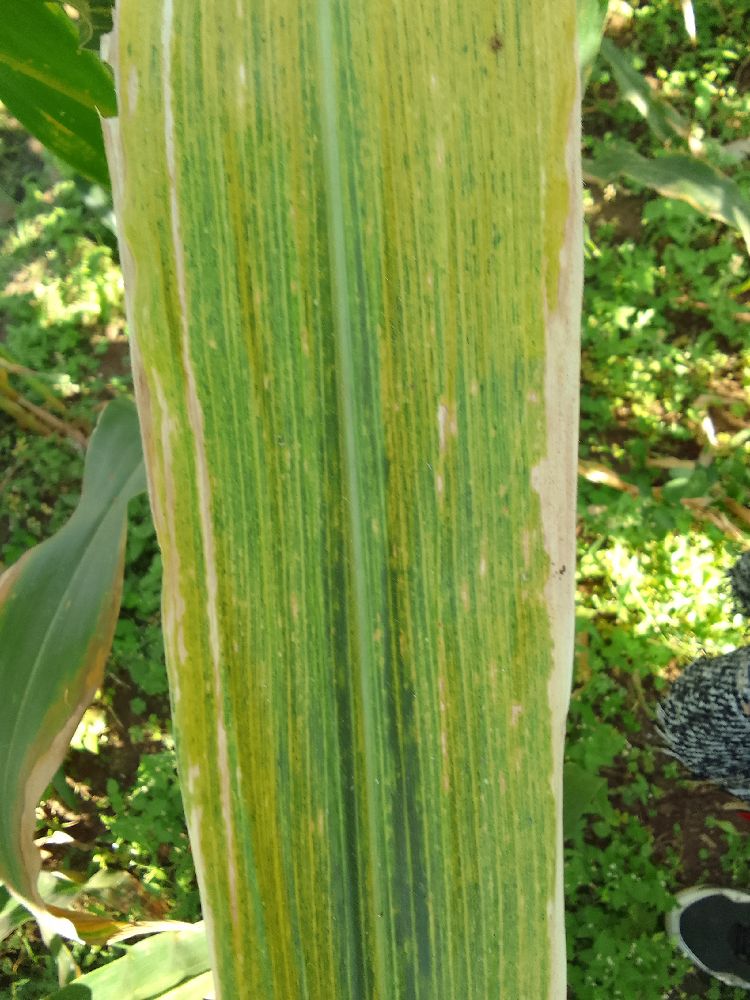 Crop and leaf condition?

maize, maize lethal necrosis
